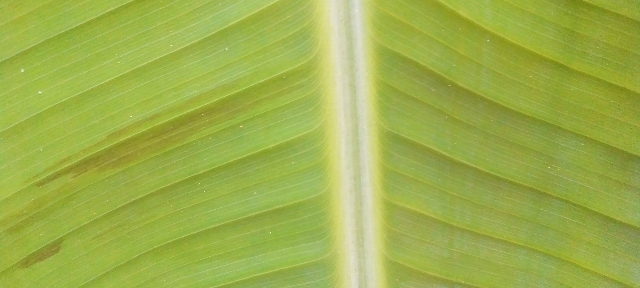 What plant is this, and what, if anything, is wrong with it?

banana, healthy
